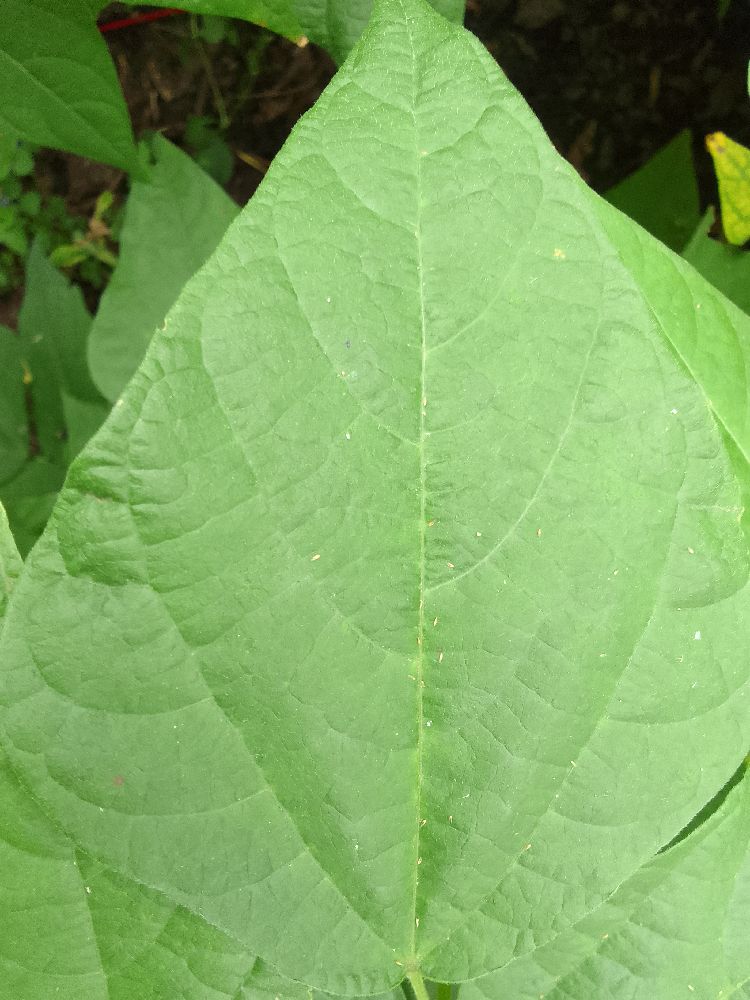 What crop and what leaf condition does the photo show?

common bean, healthy
